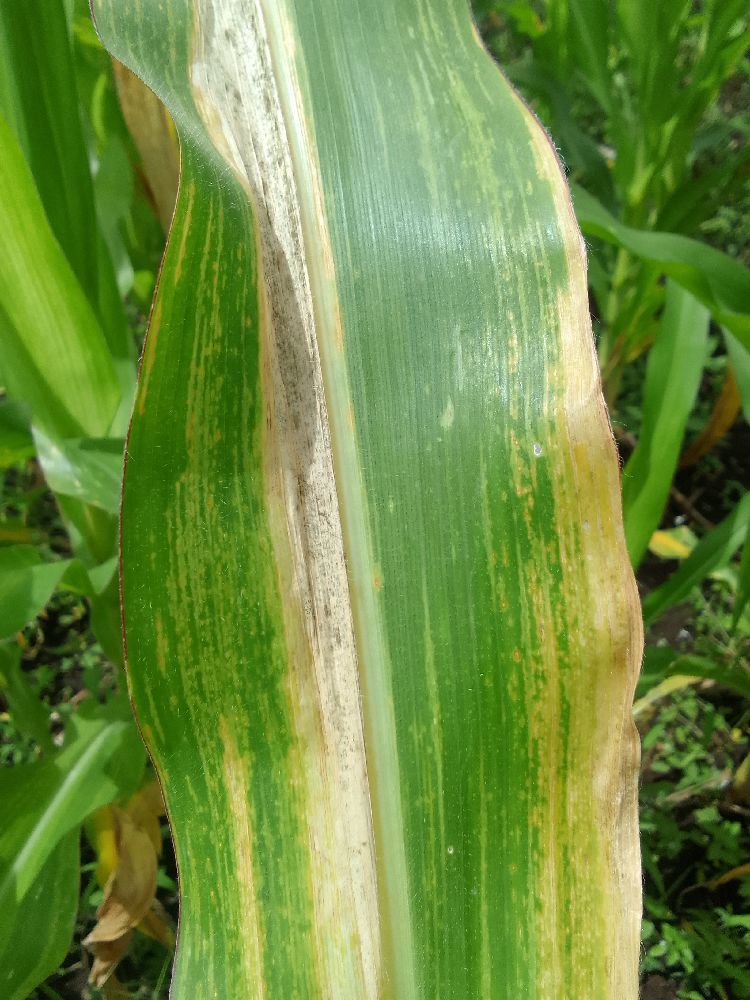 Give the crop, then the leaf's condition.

maize, maize lethal necrosis
